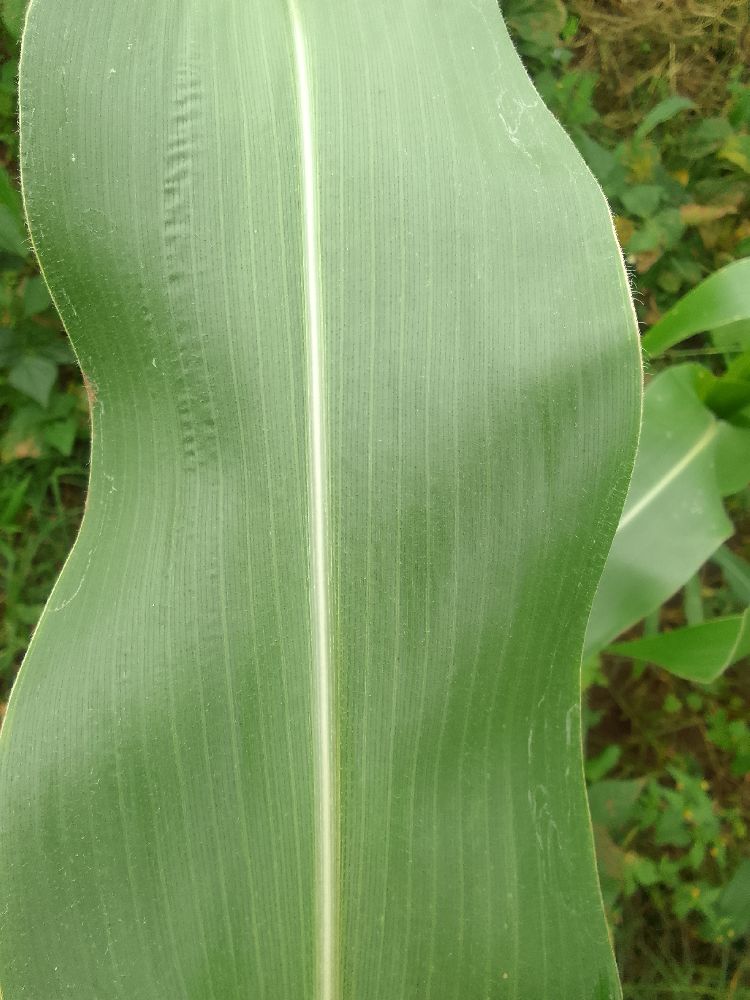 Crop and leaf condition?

maize, healthy
